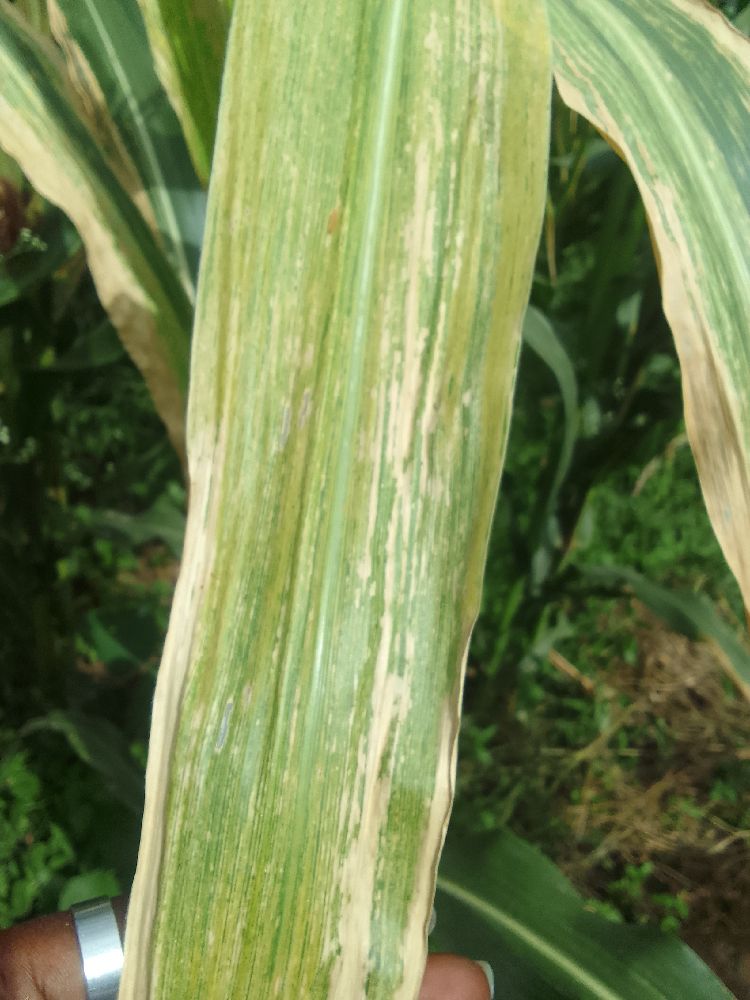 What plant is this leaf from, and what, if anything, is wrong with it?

maize, maize lethal necrosis
